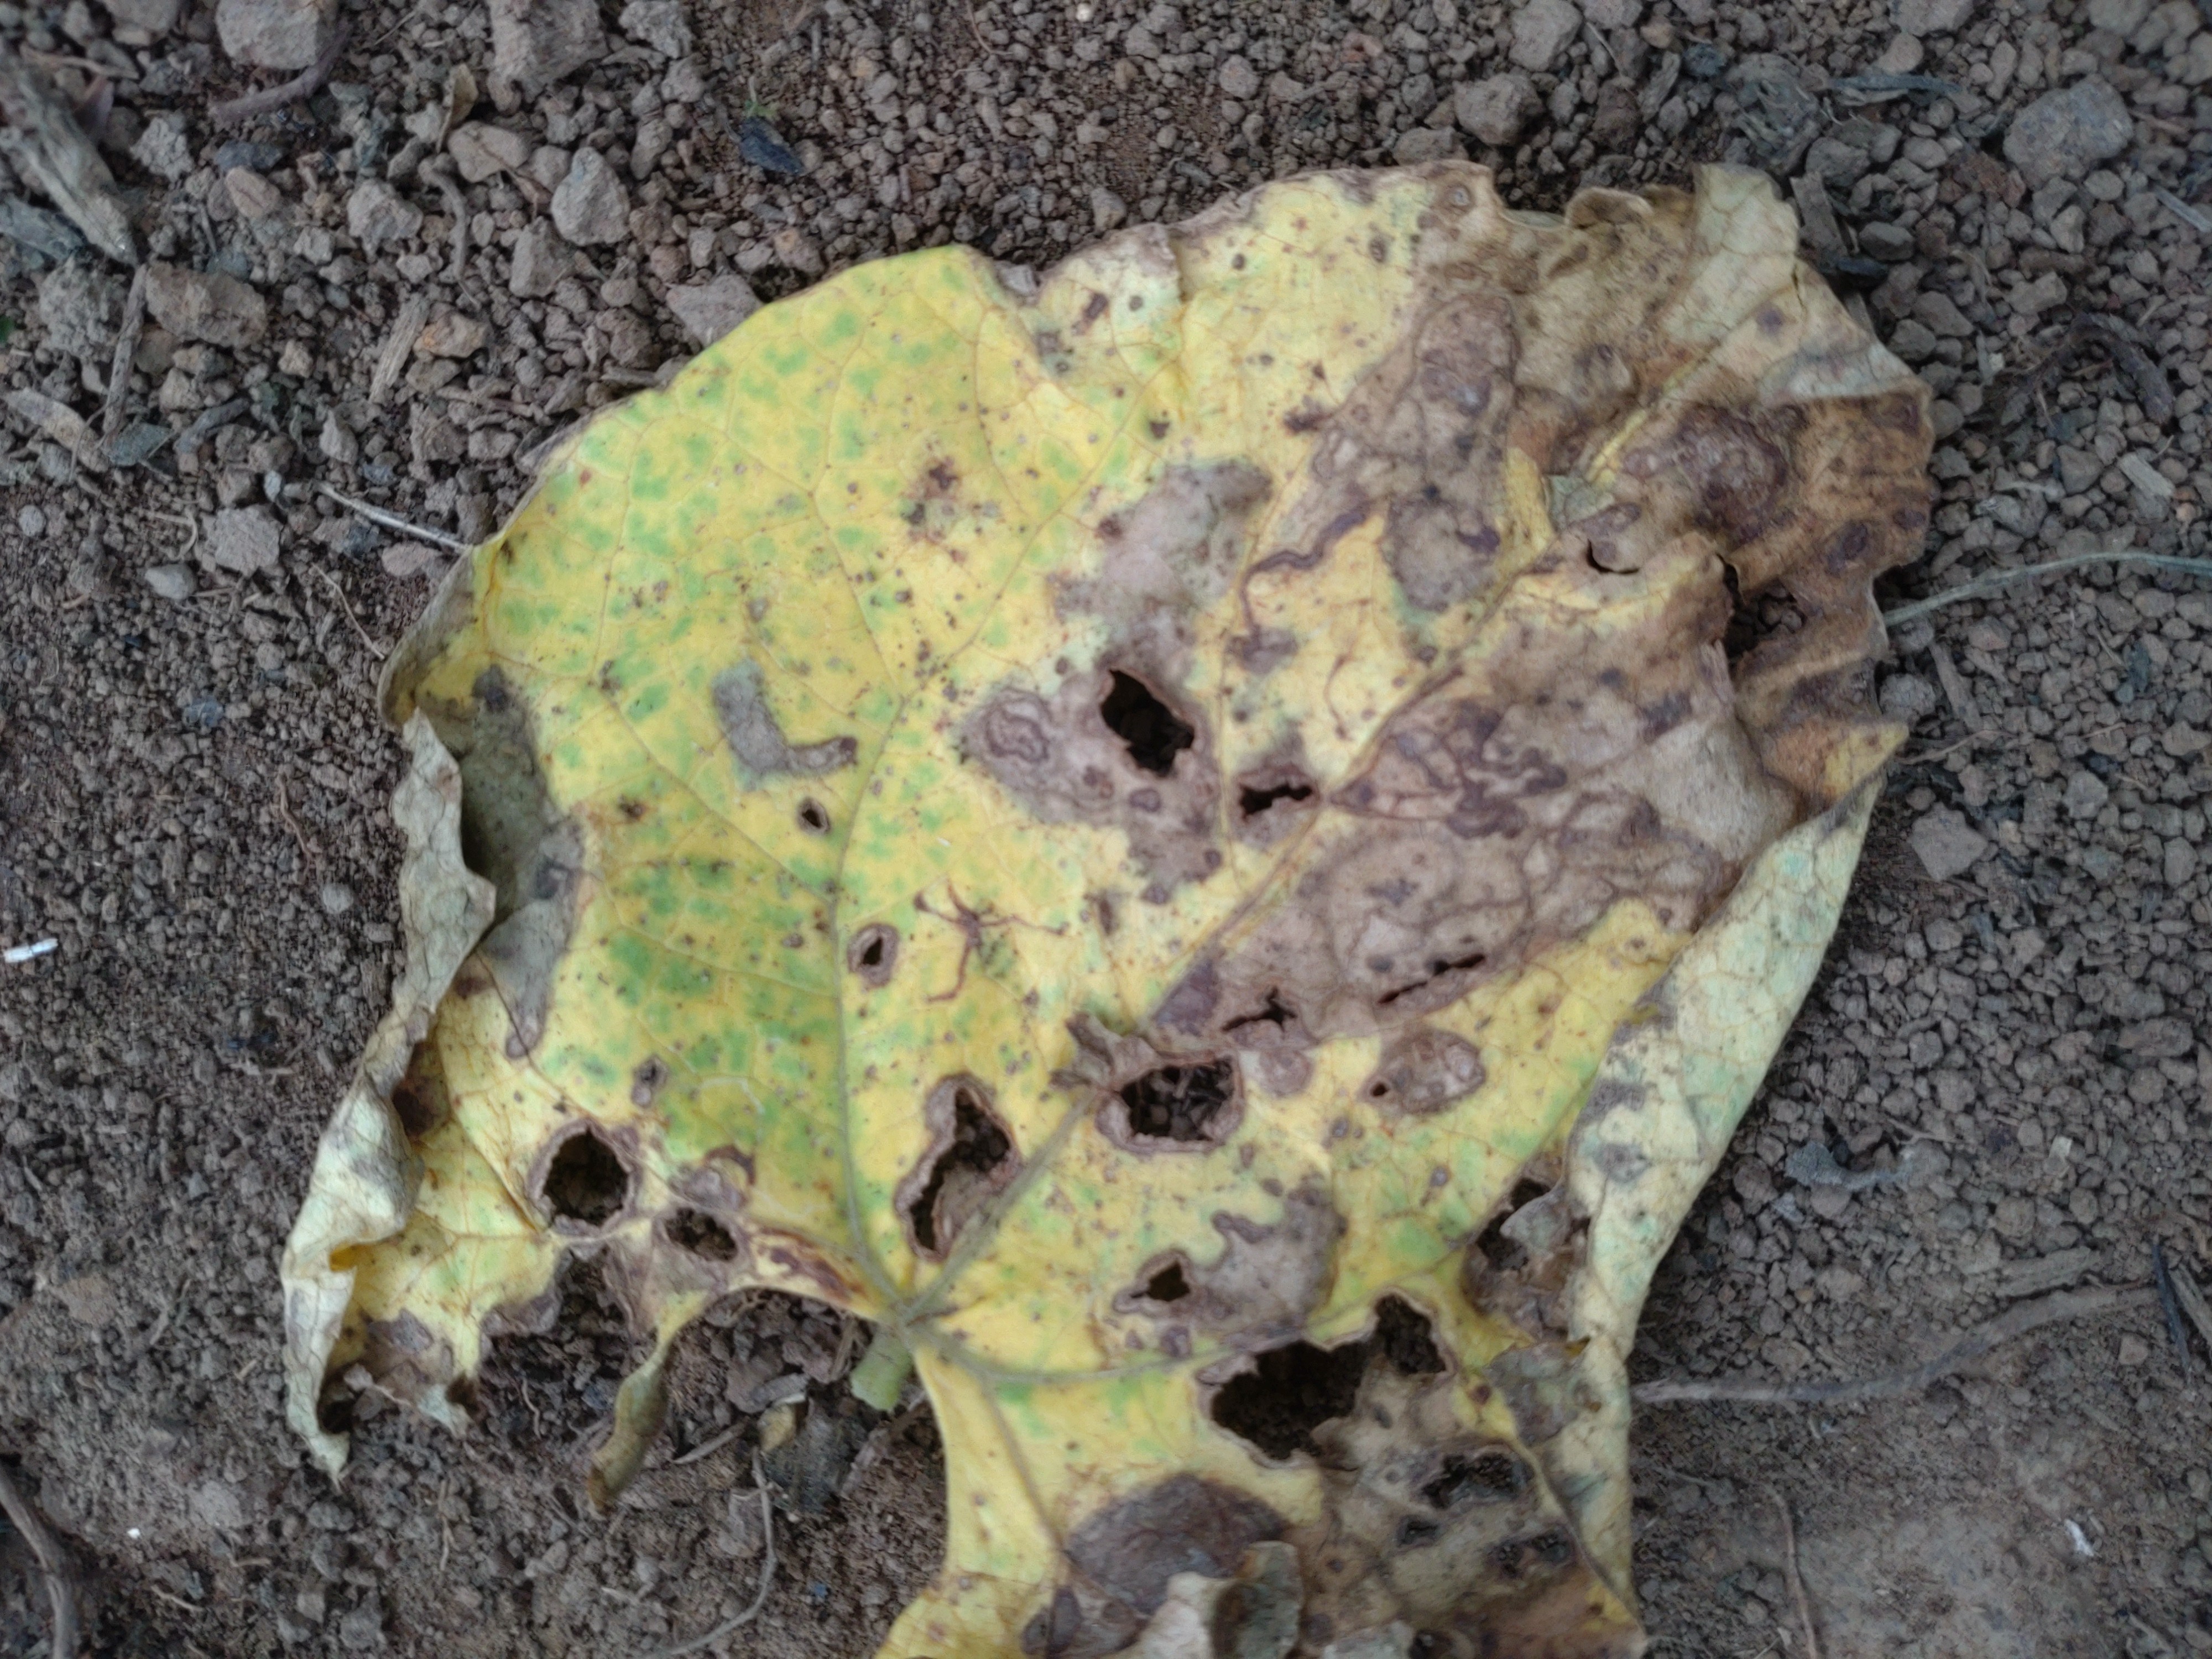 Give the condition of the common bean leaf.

anthracnose
